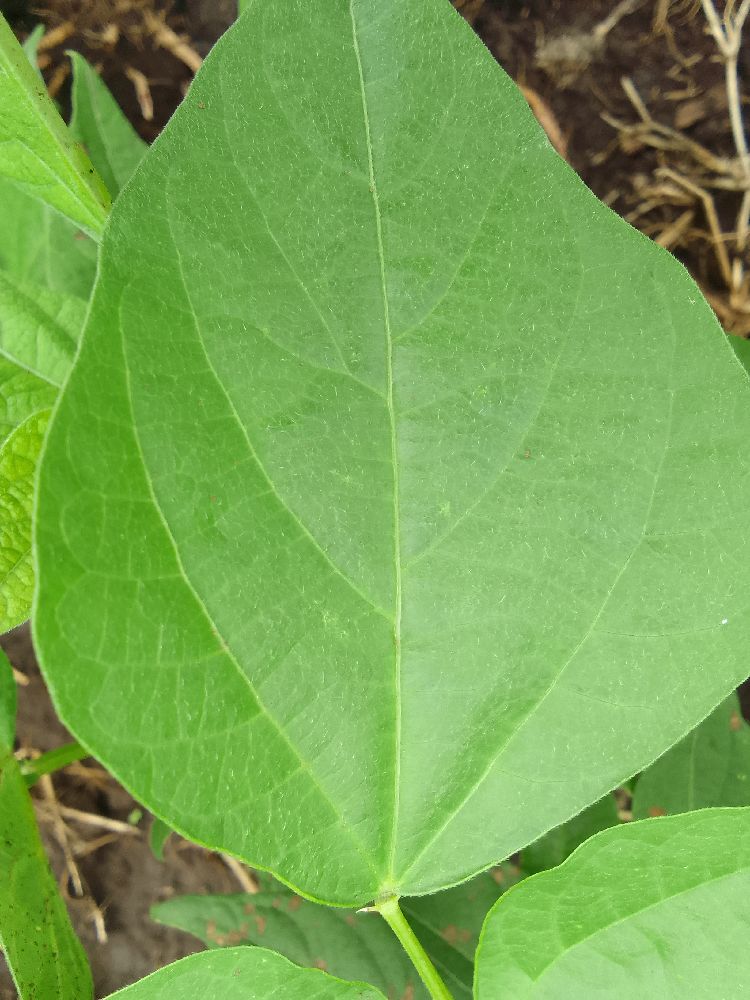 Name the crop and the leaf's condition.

common bean, healthy
